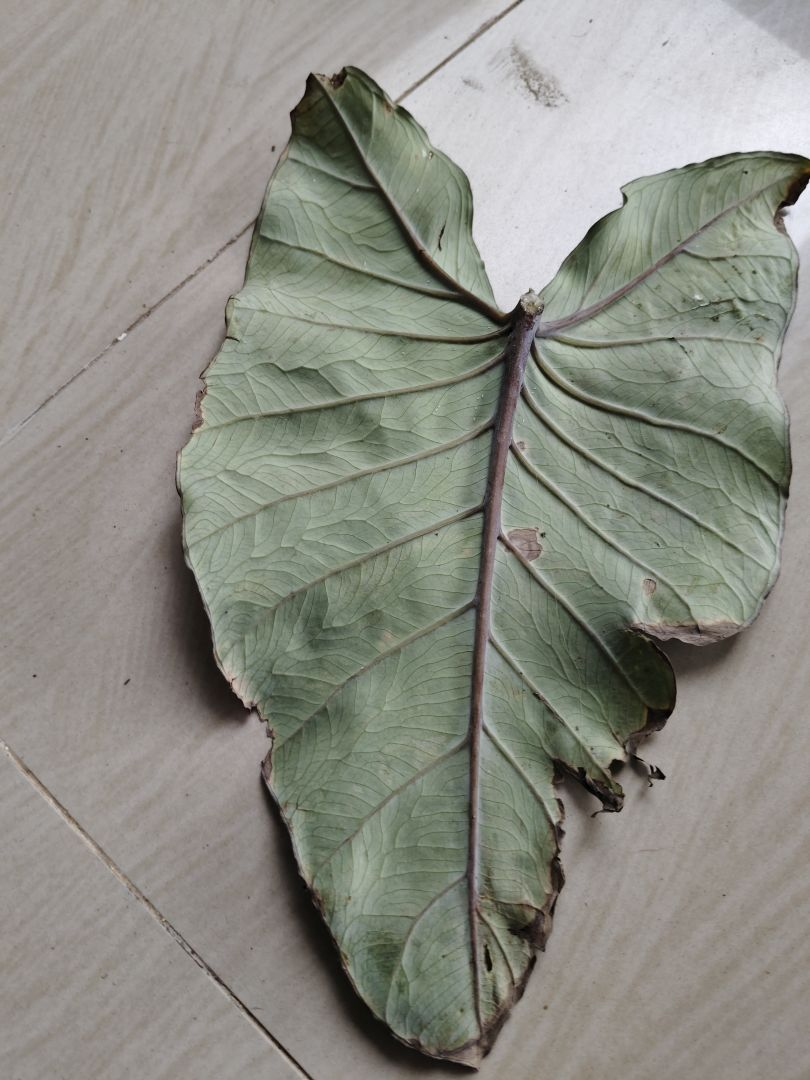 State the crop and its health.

taro, leaf blight
